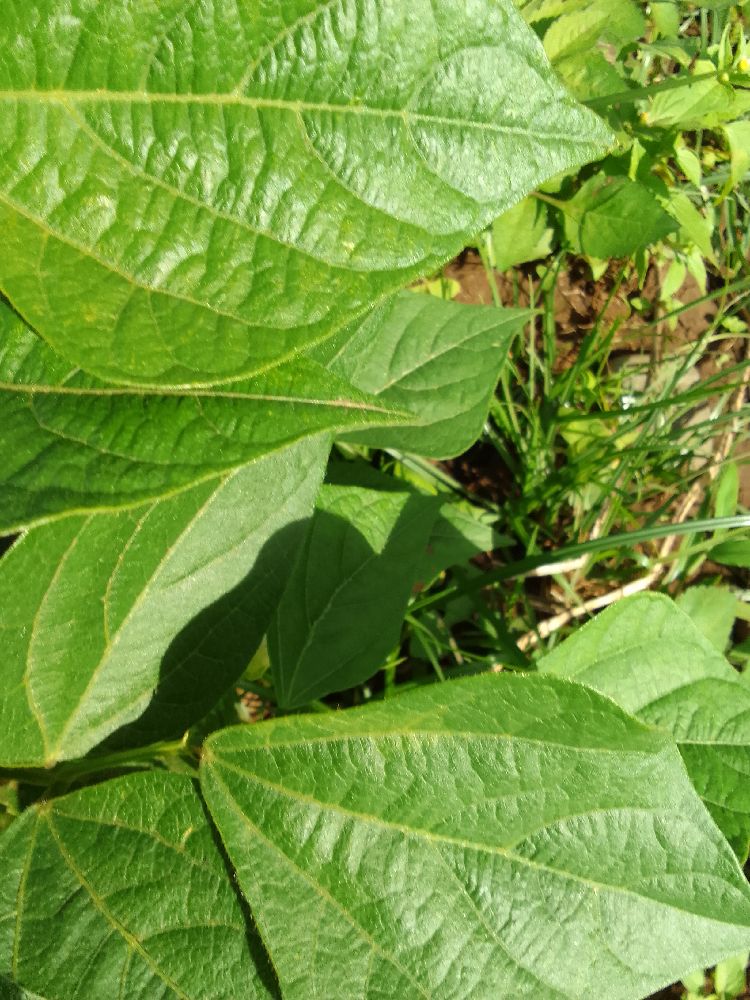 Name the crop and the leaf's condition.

common bean, healthy
